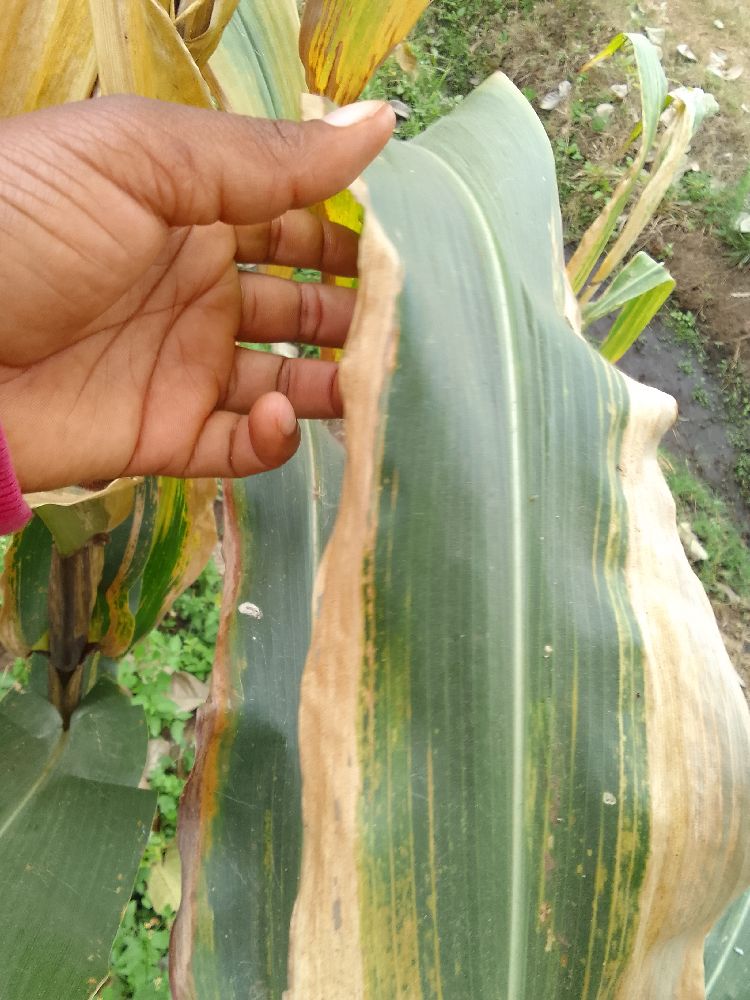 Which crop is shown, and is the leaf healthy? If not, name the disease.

maize, maize lethal necrosis
